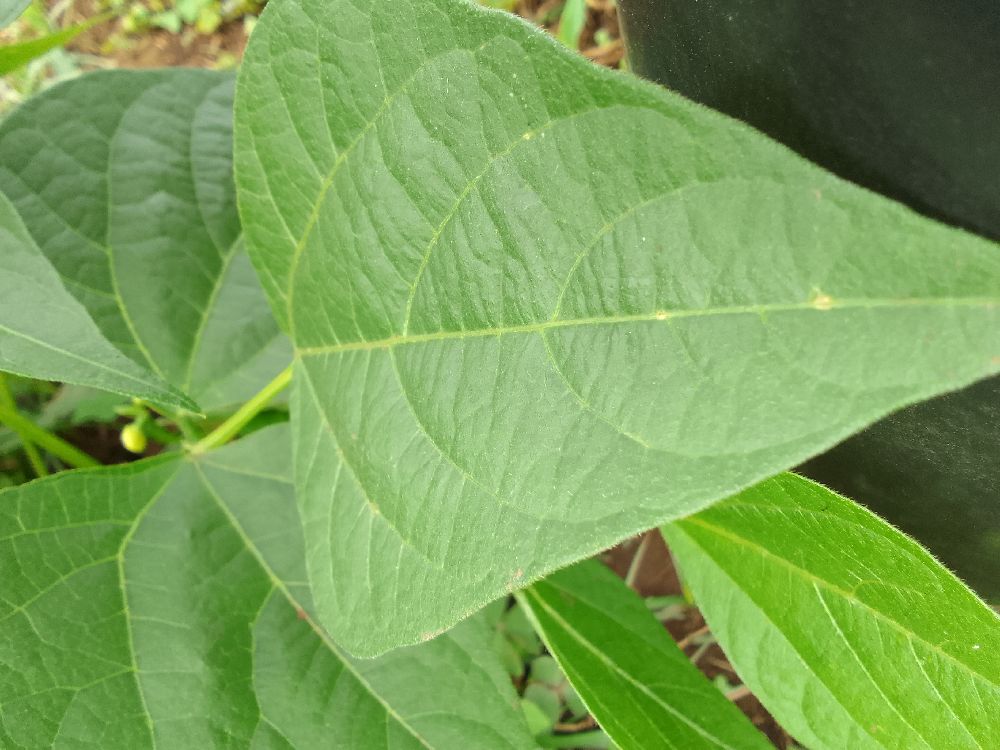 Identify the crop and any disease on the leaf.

common bean, healthy
